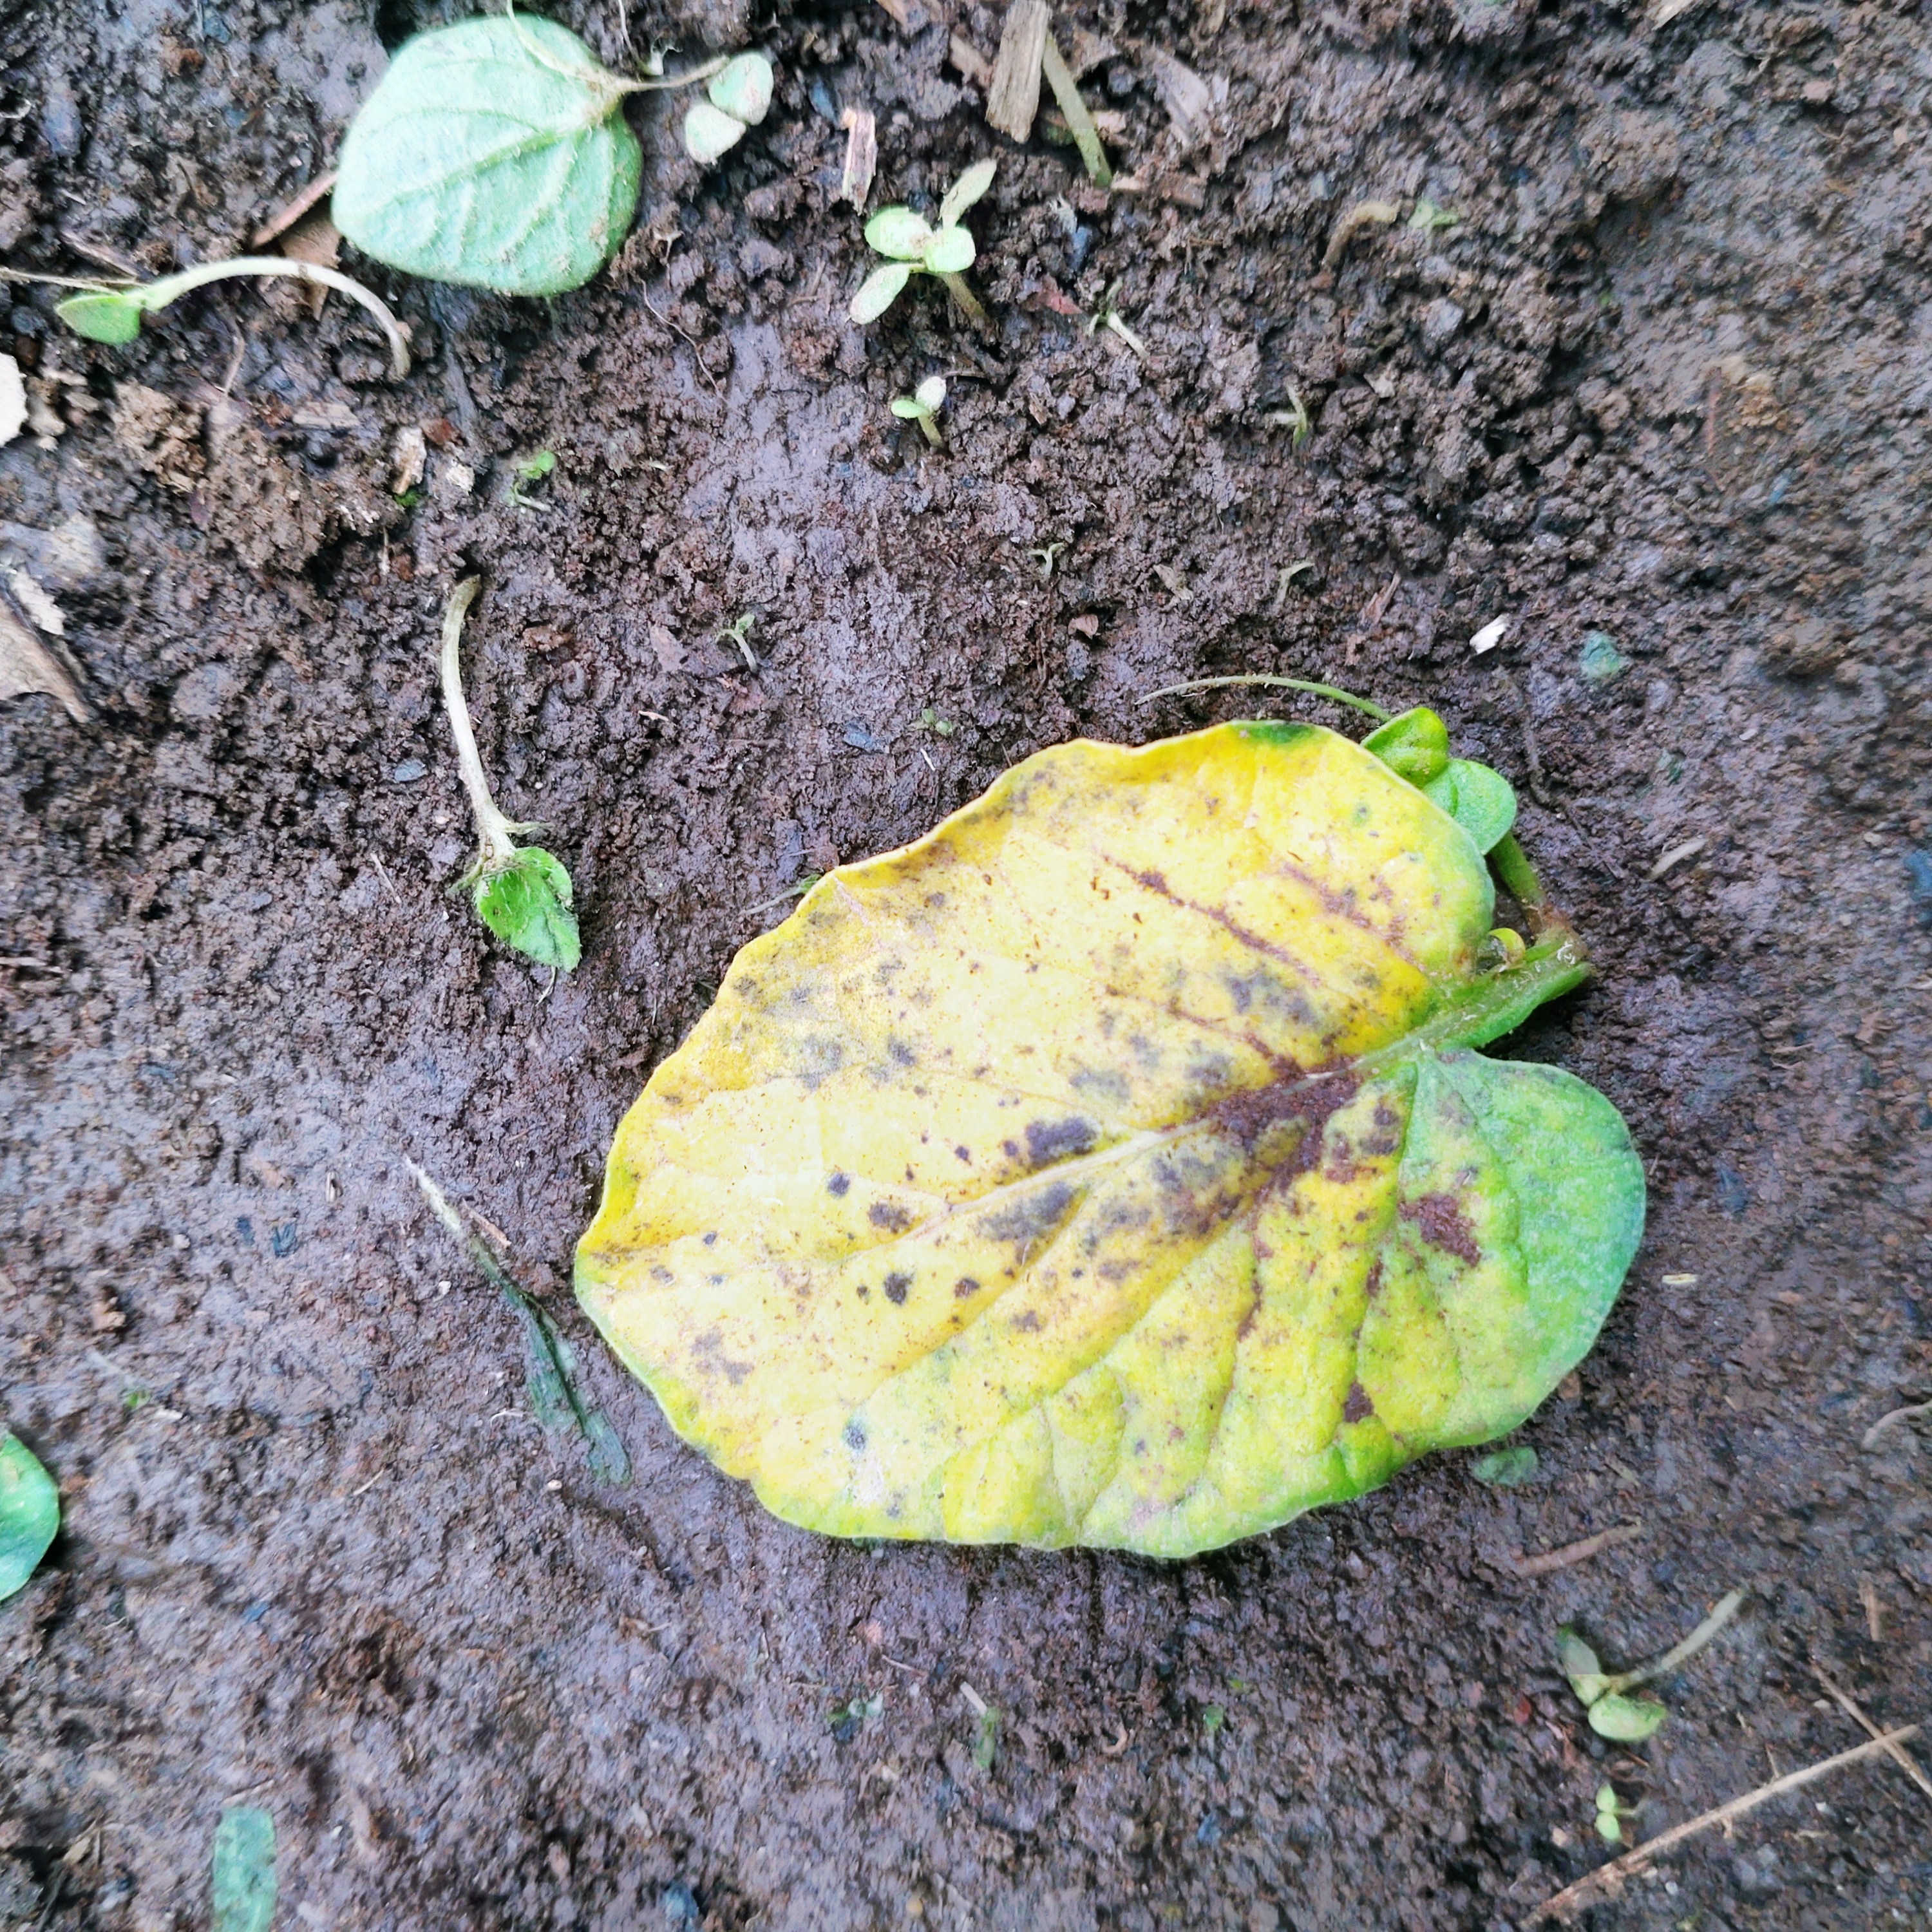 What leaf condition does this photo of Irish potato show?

late blight
